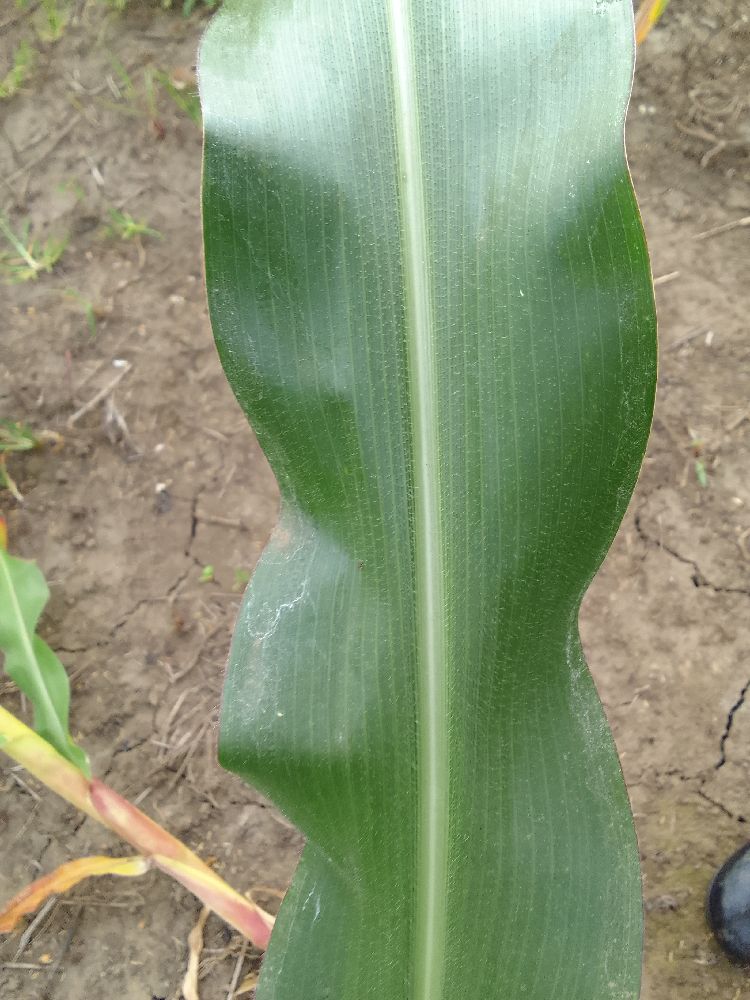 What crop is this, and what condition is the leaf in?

maize, healthy
